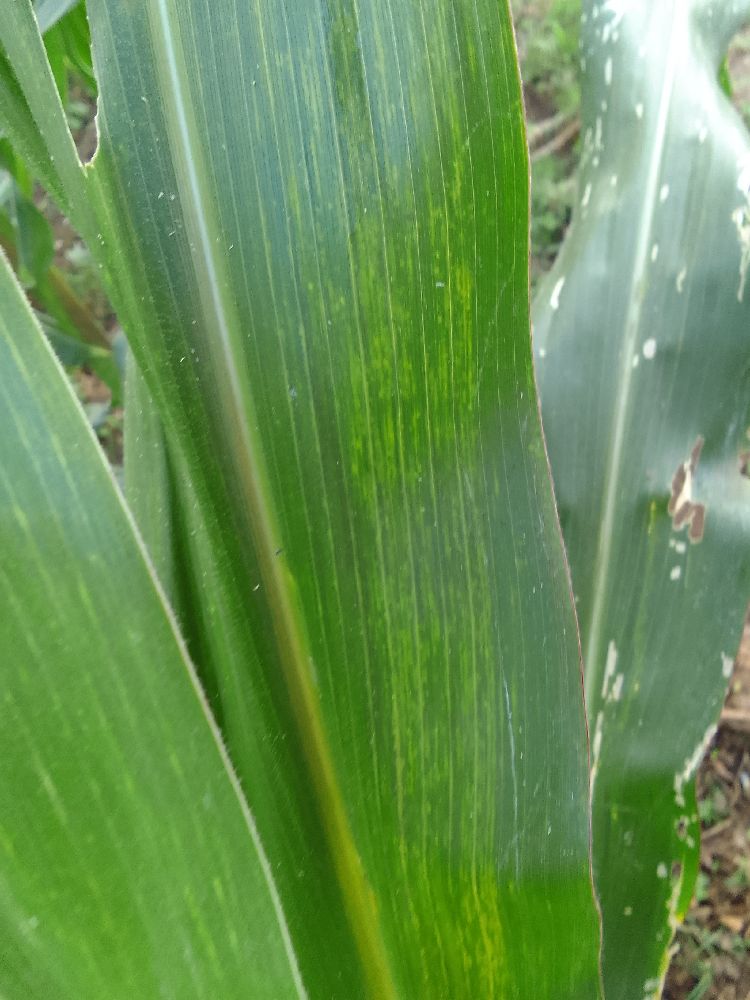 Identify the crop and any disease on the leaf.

maize, maize lethal necrosis
